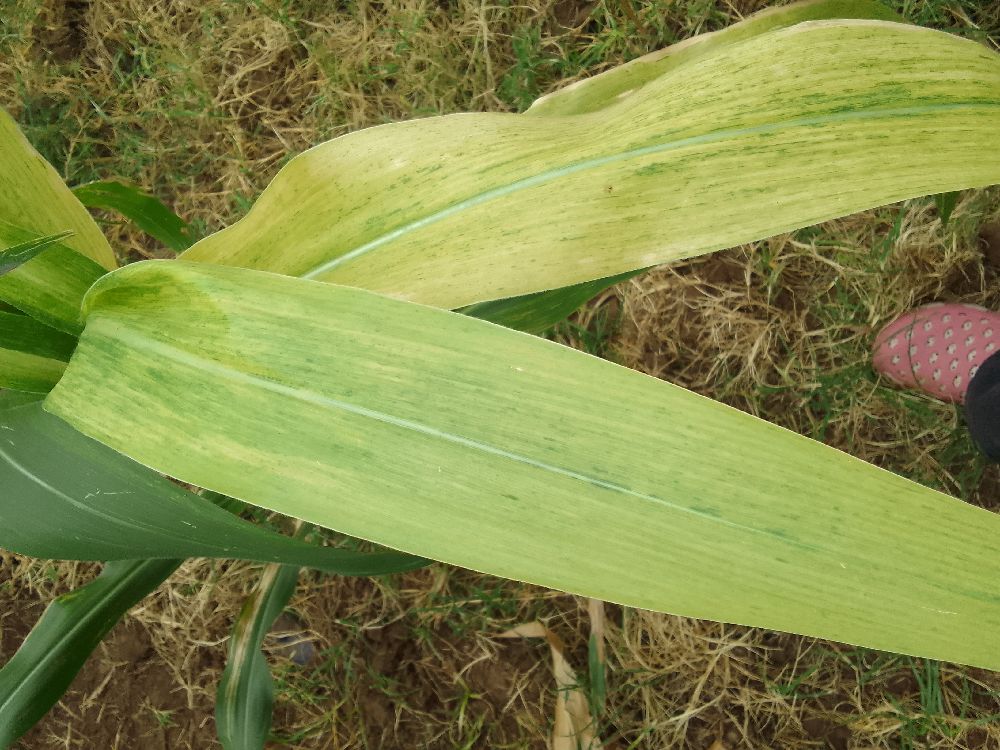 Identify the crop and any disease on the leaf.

maize, maize lethal necrosis
